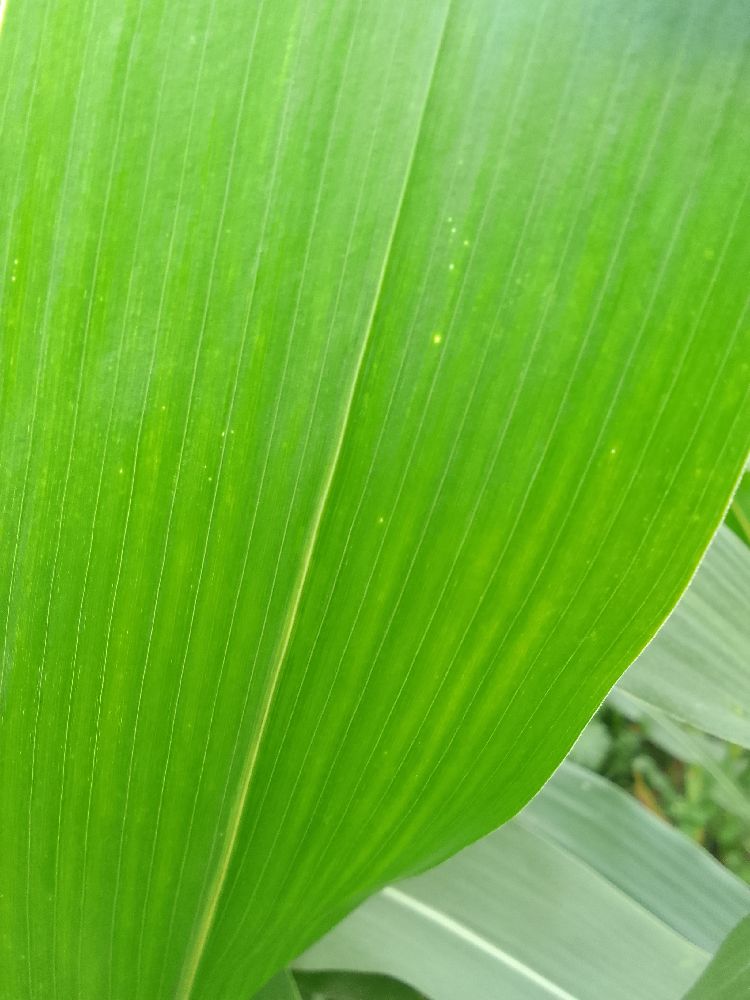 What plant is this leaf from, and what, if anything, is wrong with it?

maize, healthy
